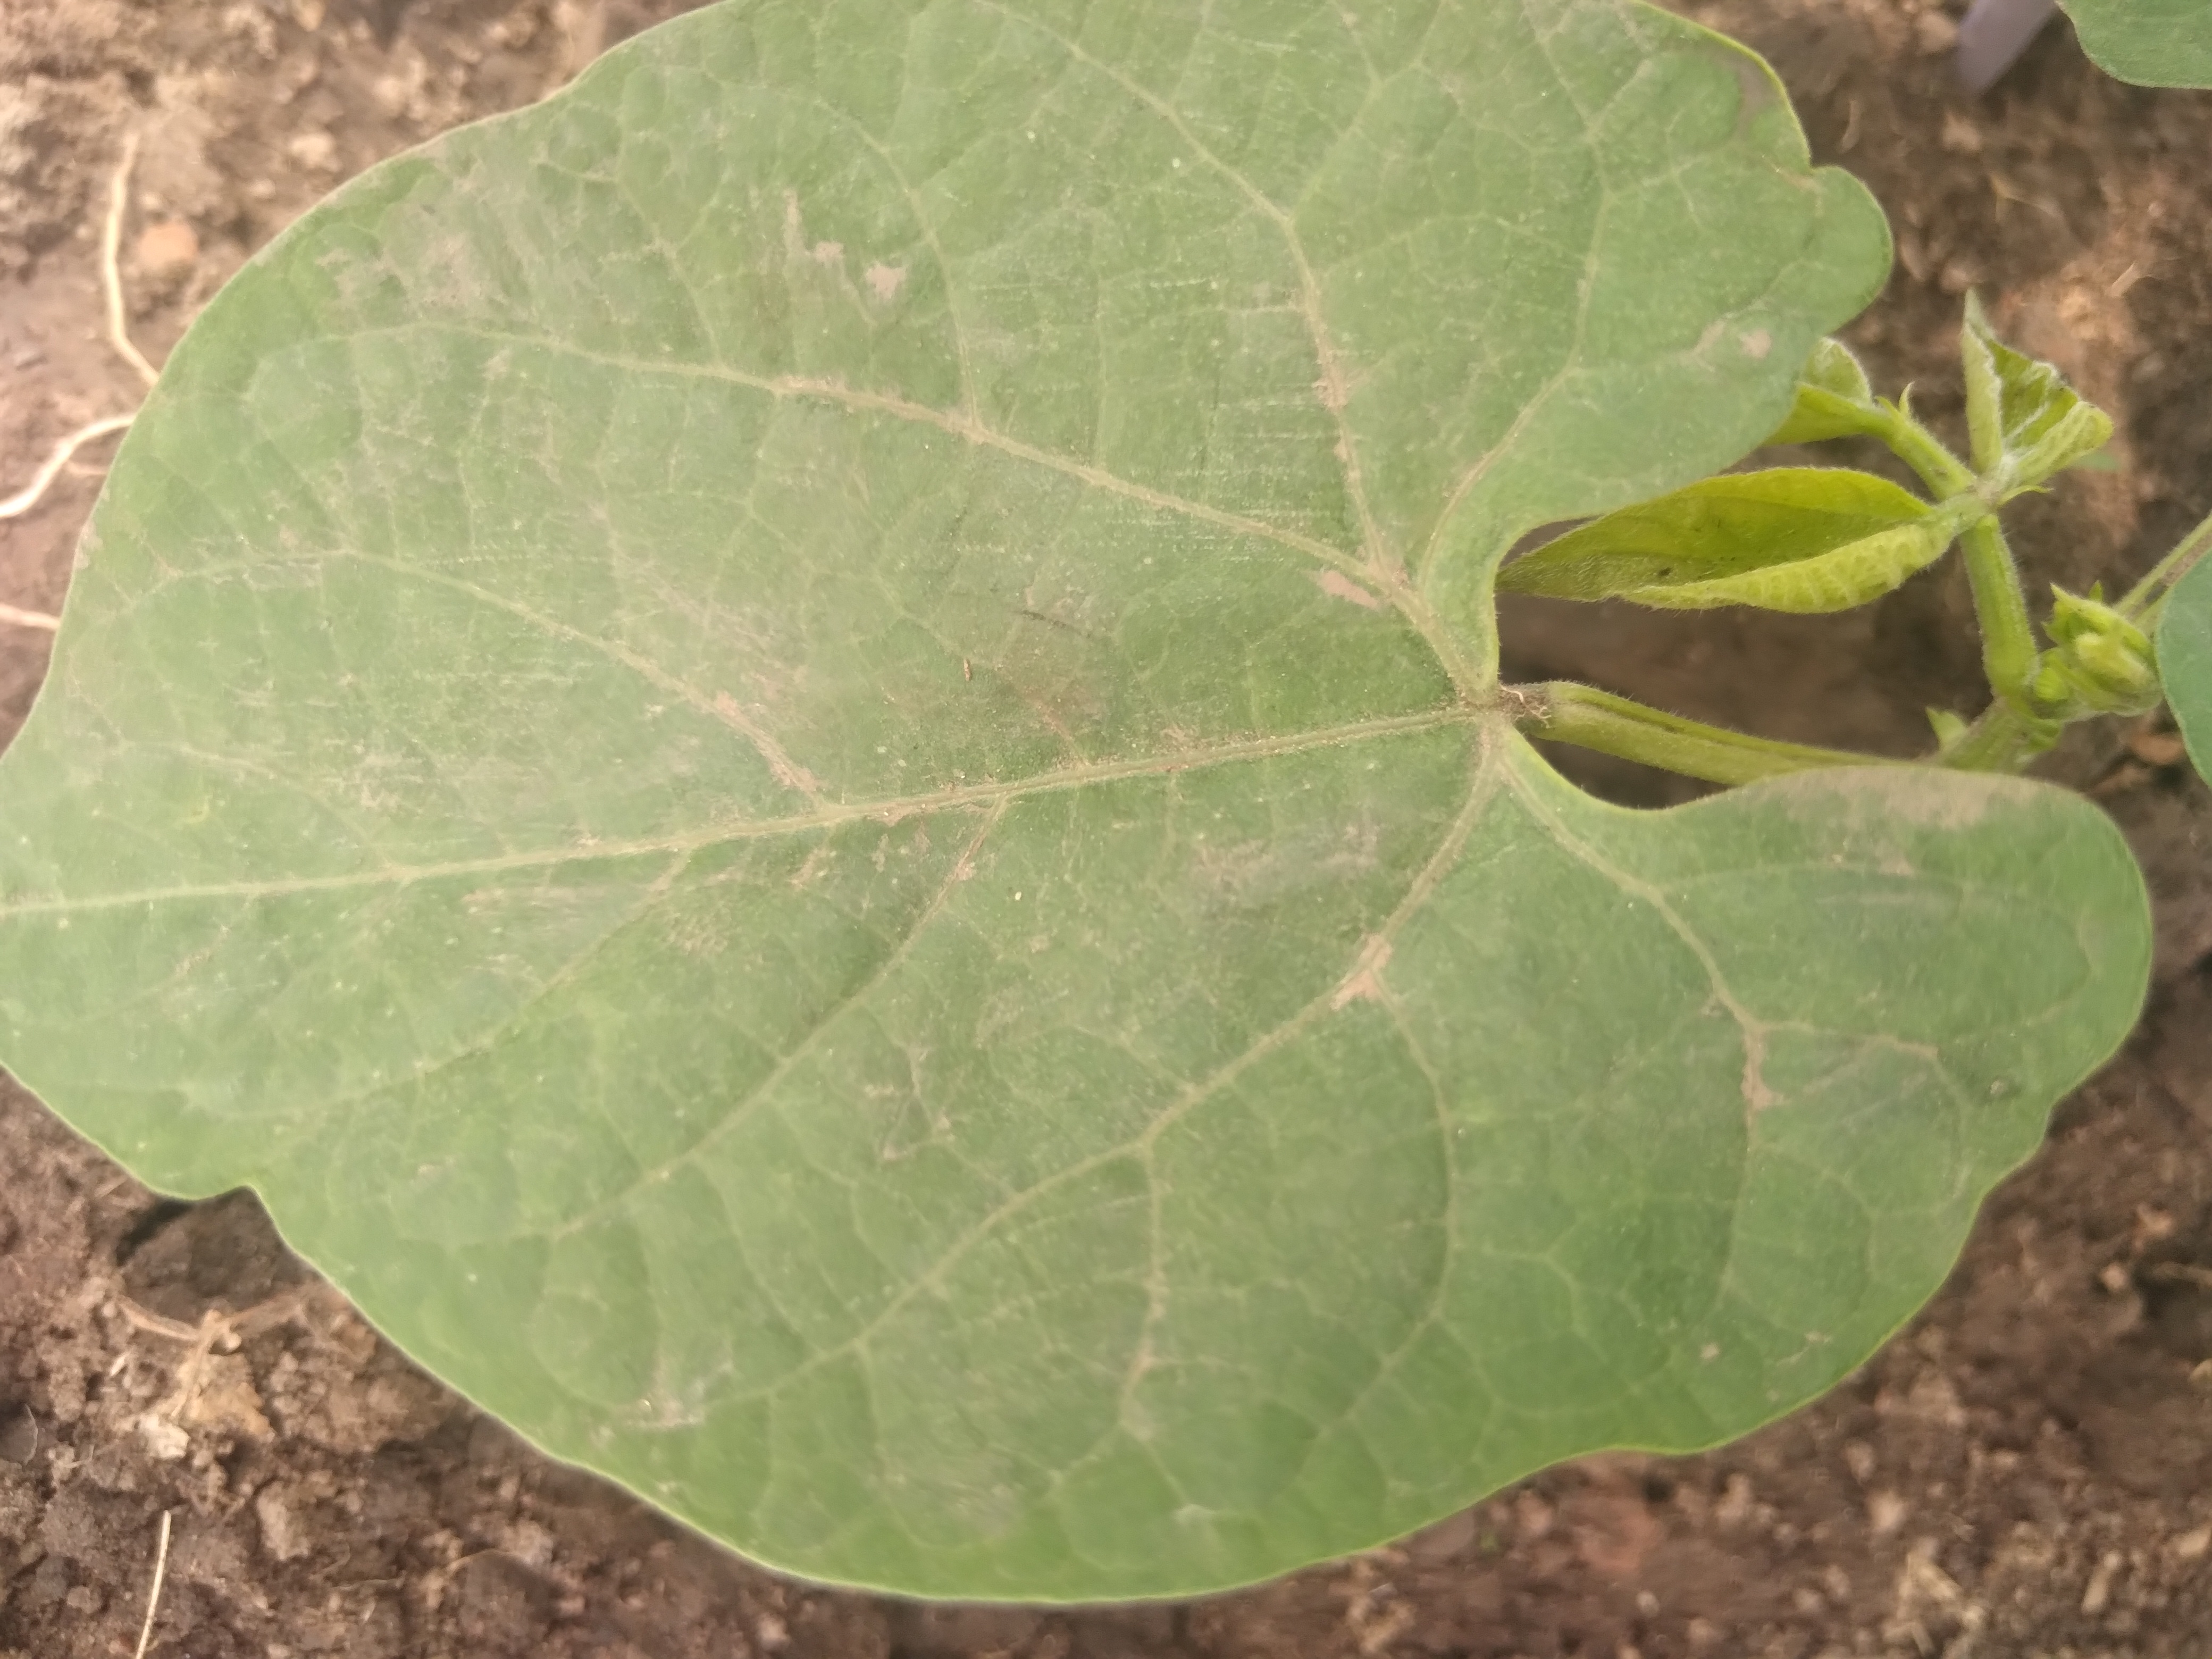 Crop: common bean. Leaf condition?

healthy
